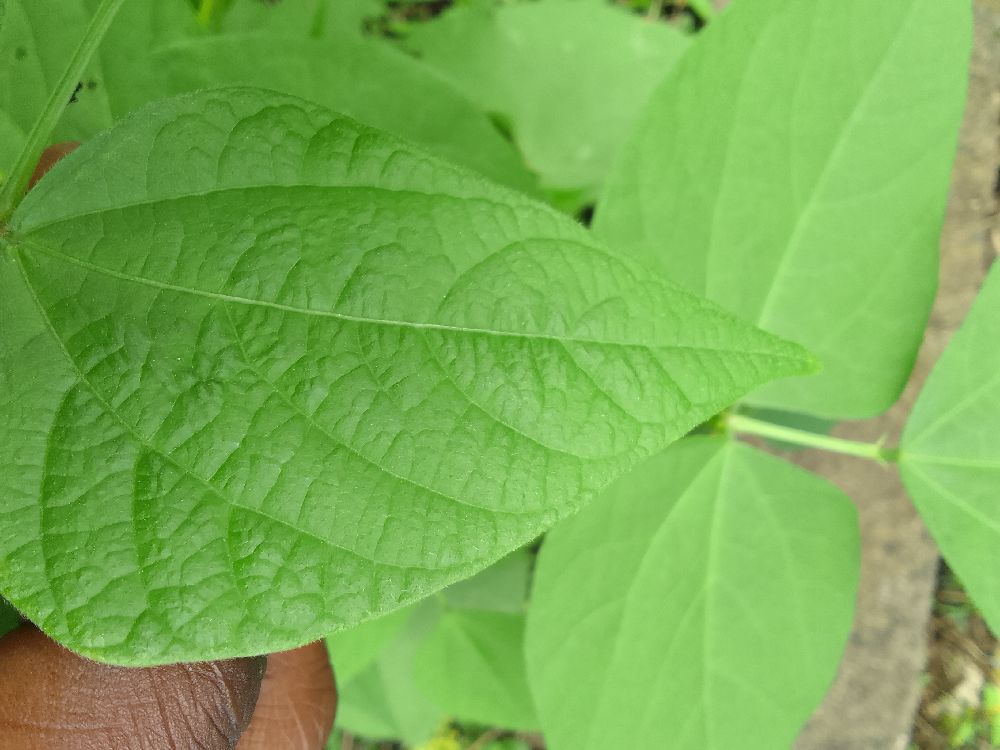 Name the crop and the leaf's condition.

common bean, healthy
